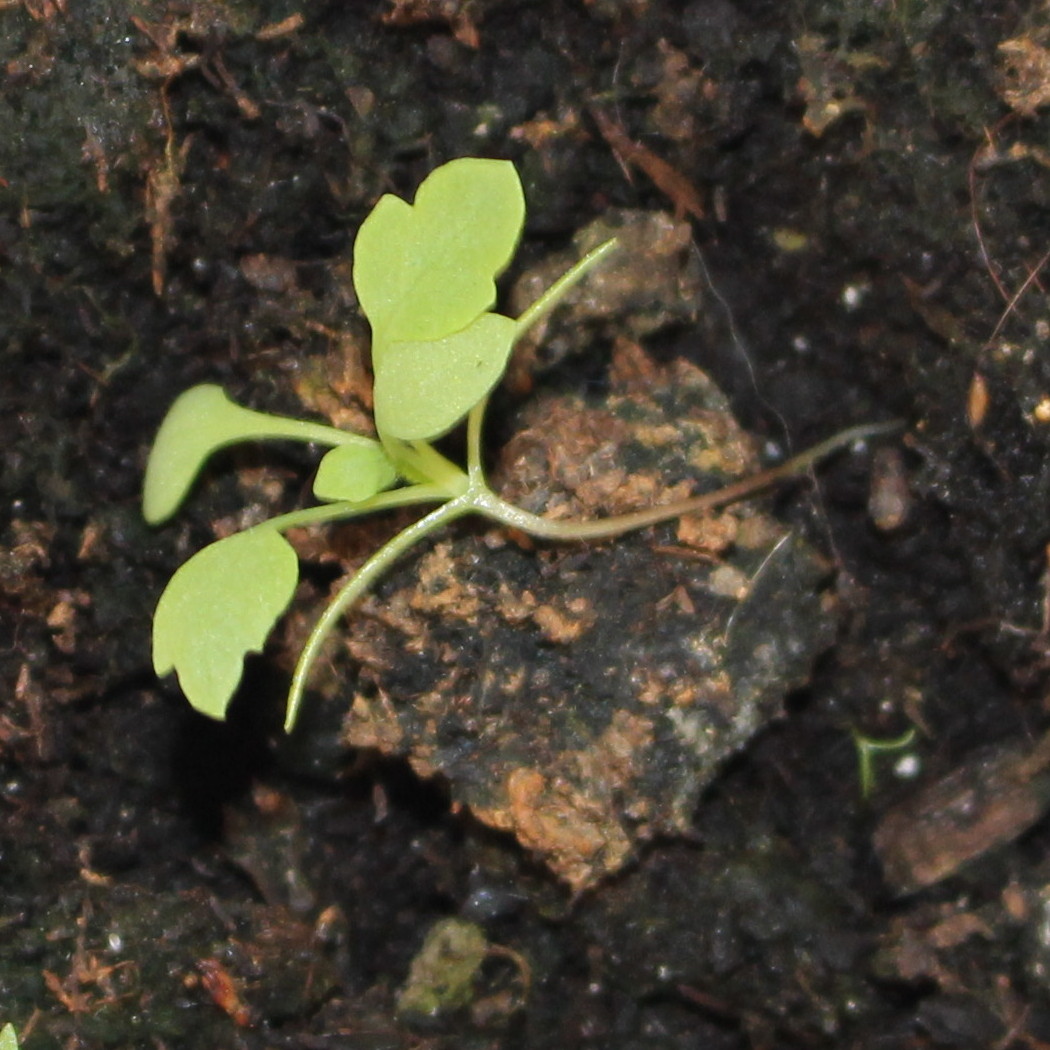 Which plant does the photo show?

Papaver rhoeas
